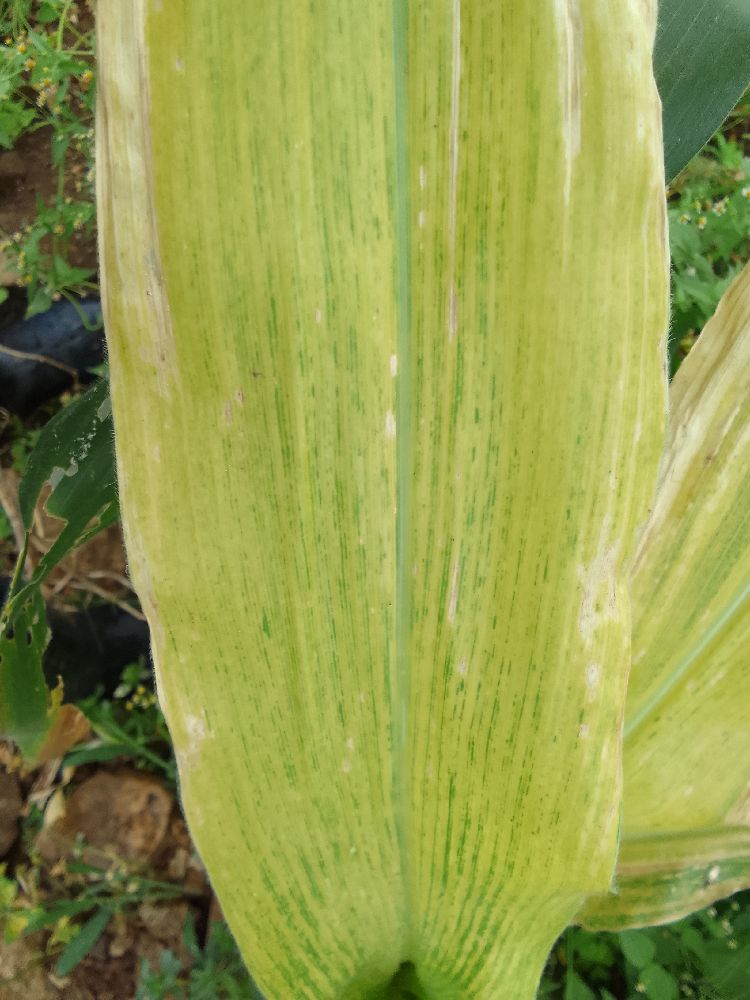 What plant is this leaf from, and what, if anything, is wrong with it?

maize, maize lethal necrosis
